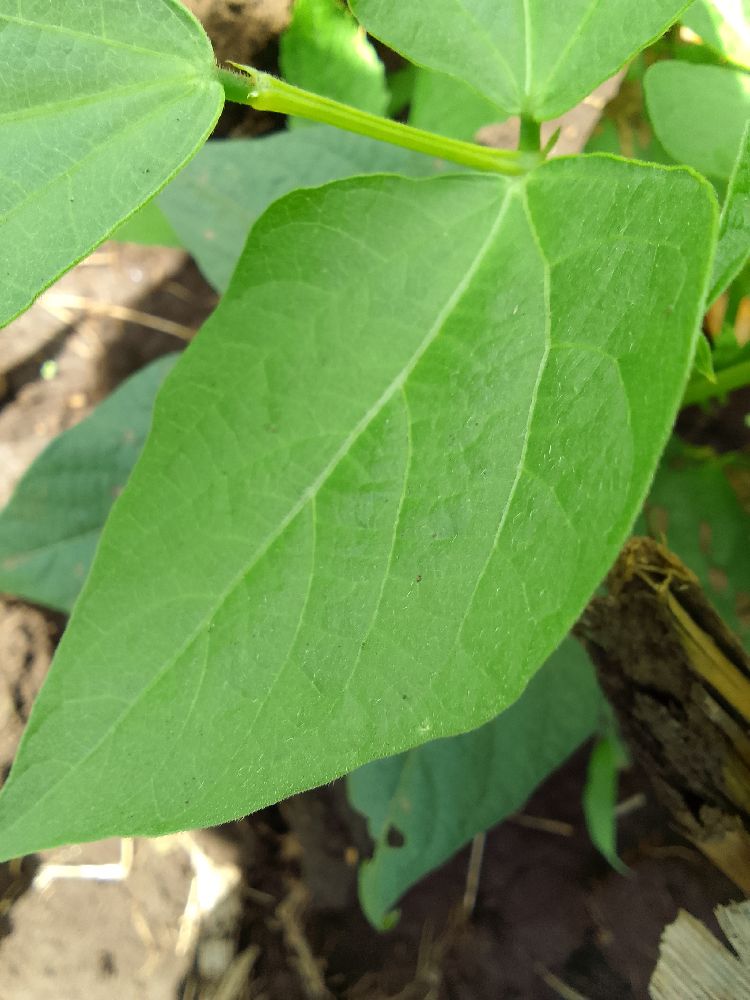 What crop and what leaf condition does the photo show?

common bean, healthy
